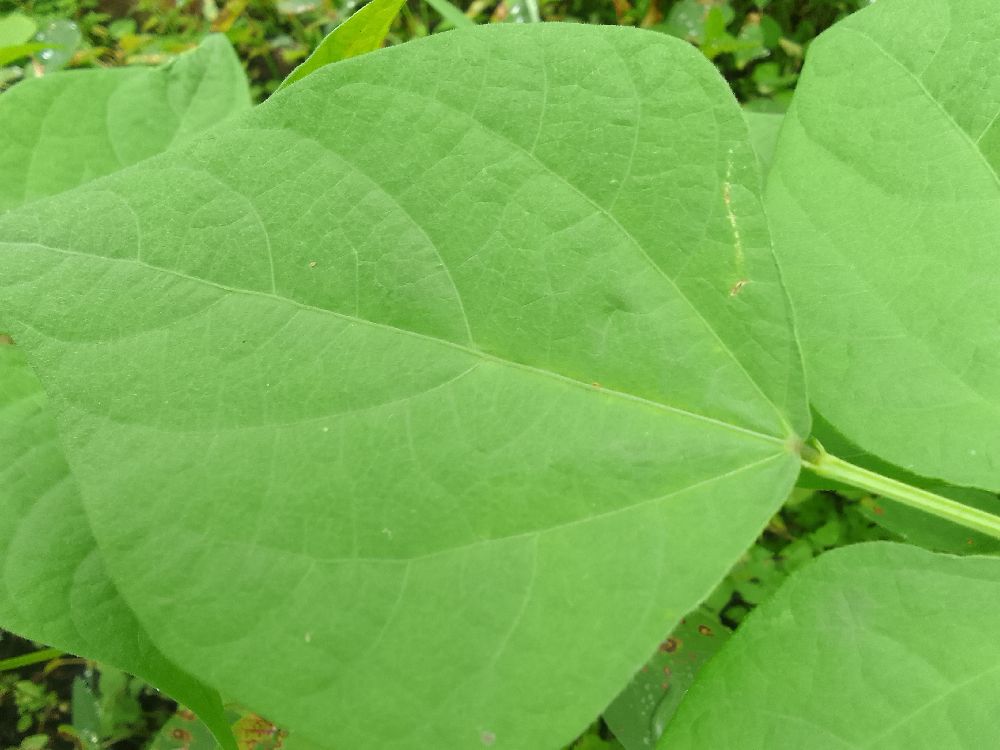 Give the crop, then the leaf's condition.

common bean, healthy
